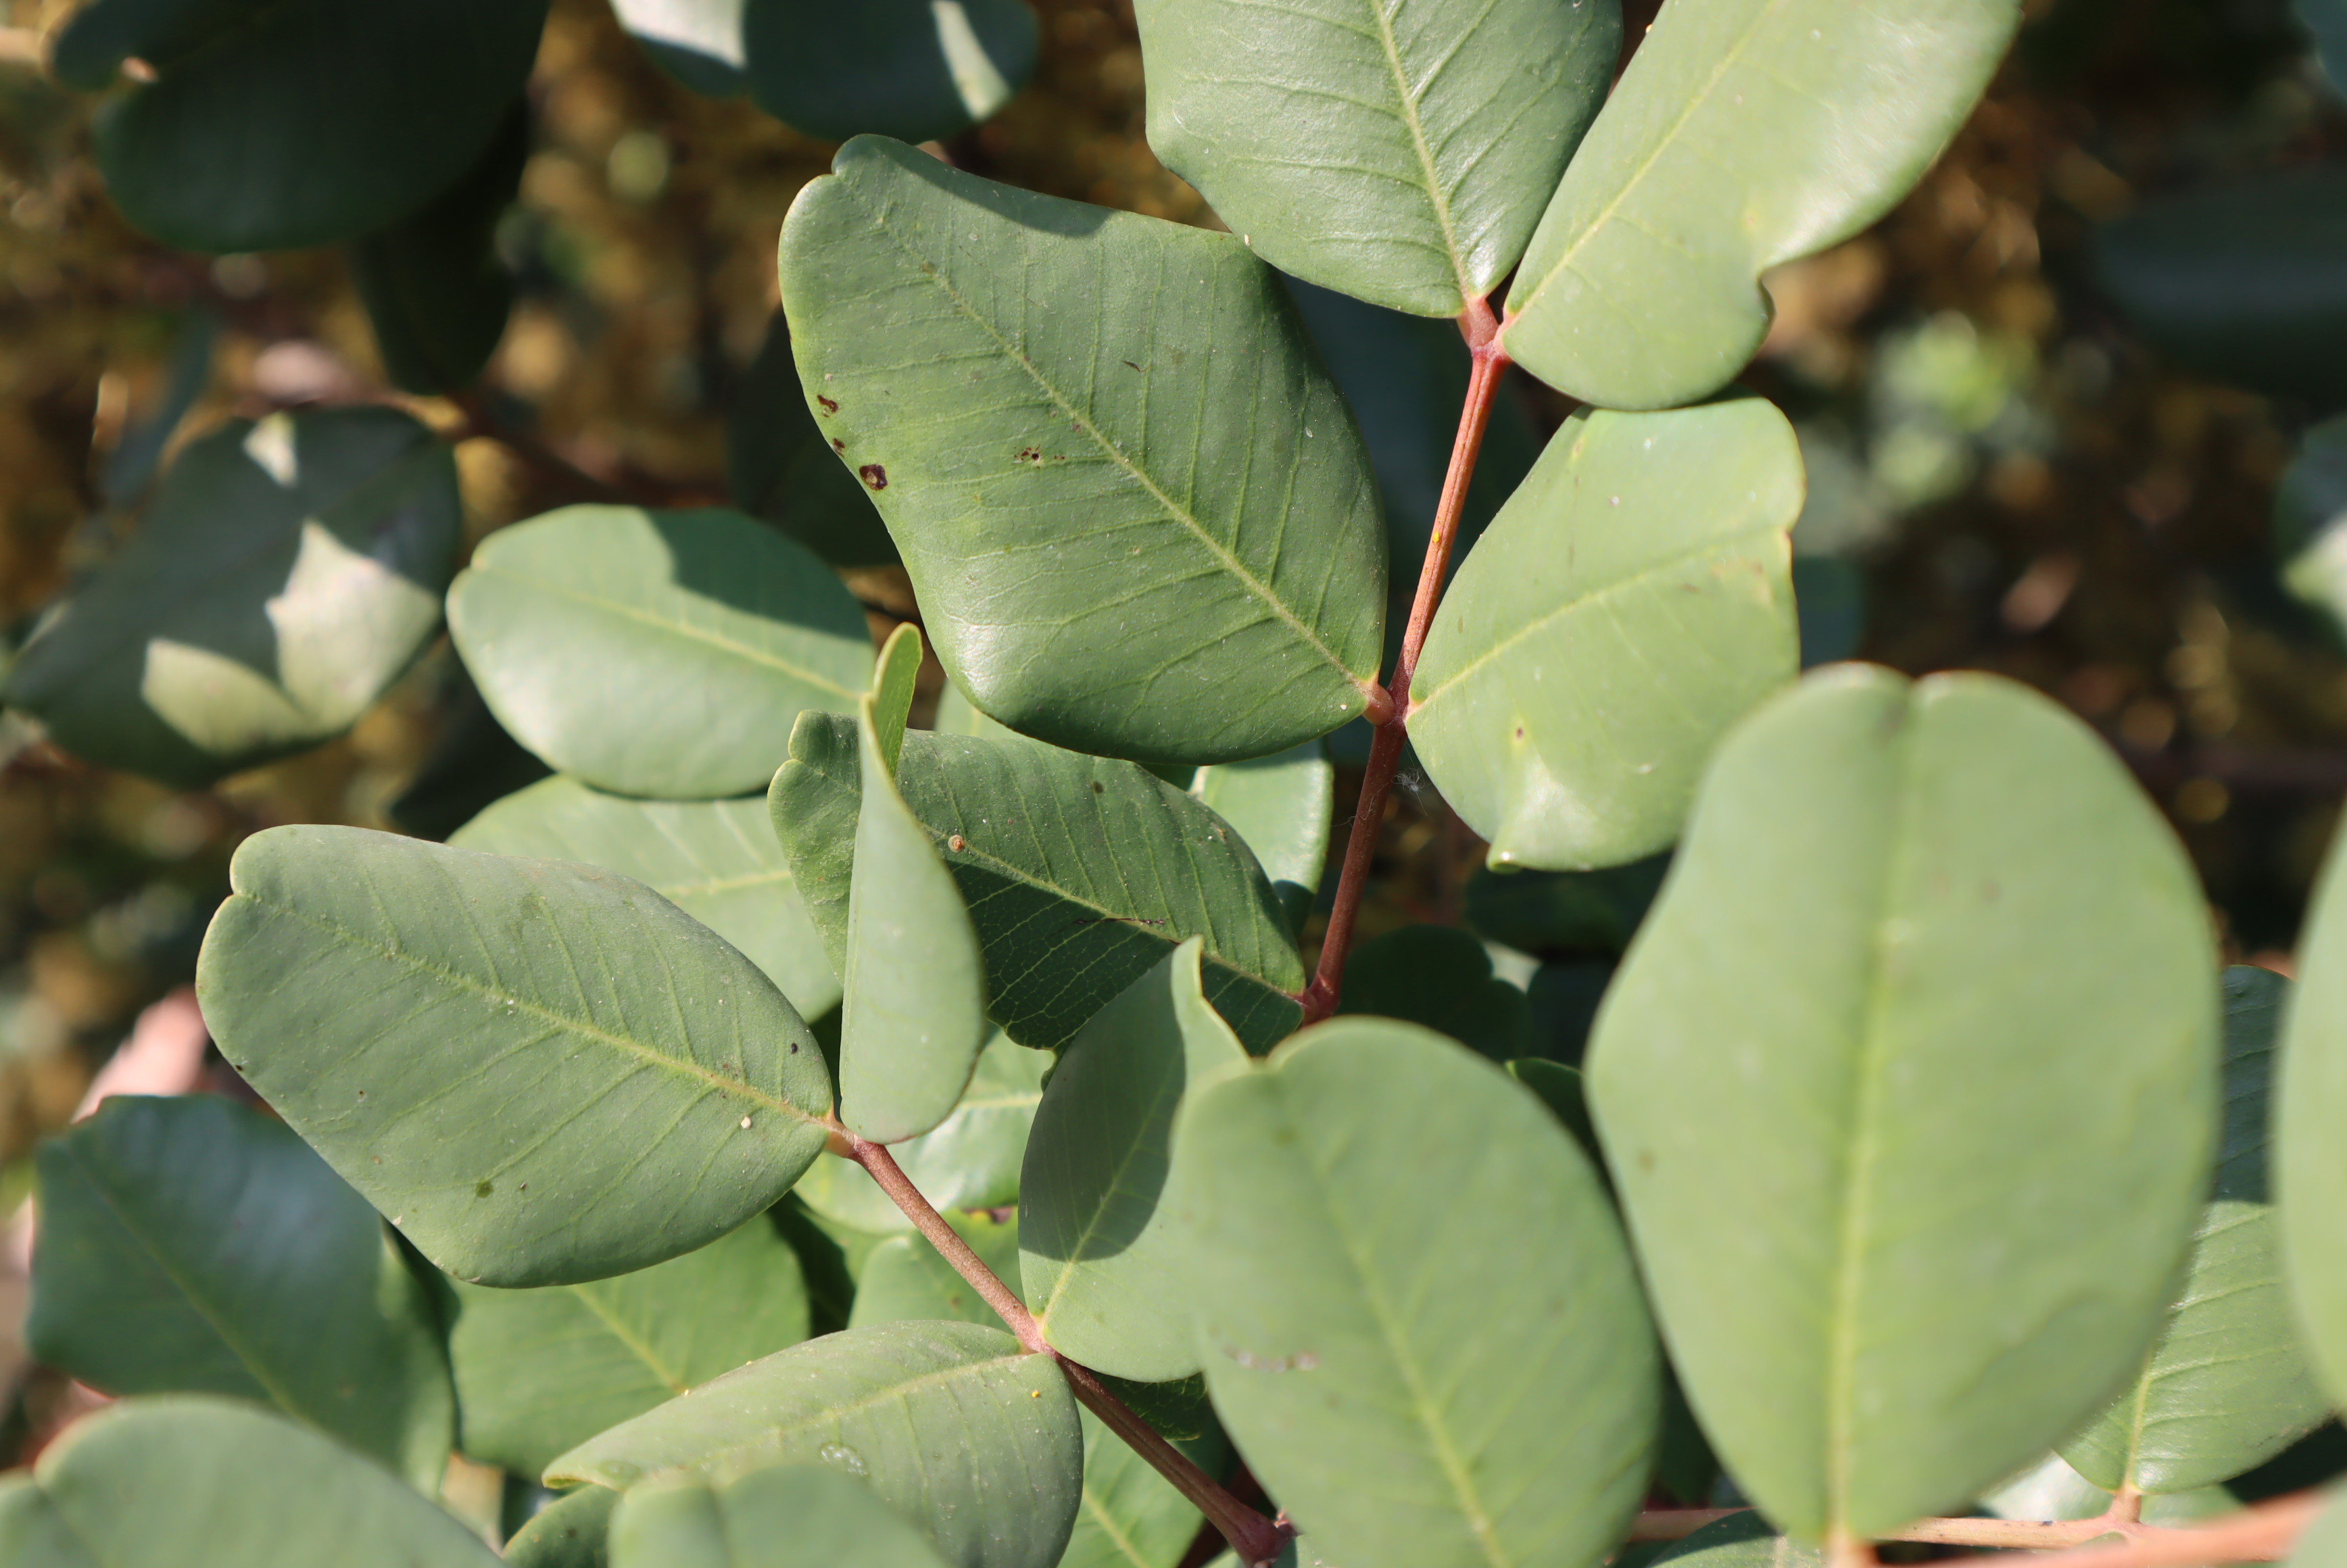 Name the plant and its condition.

carob, healthy
